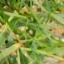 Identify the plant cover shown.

grass
